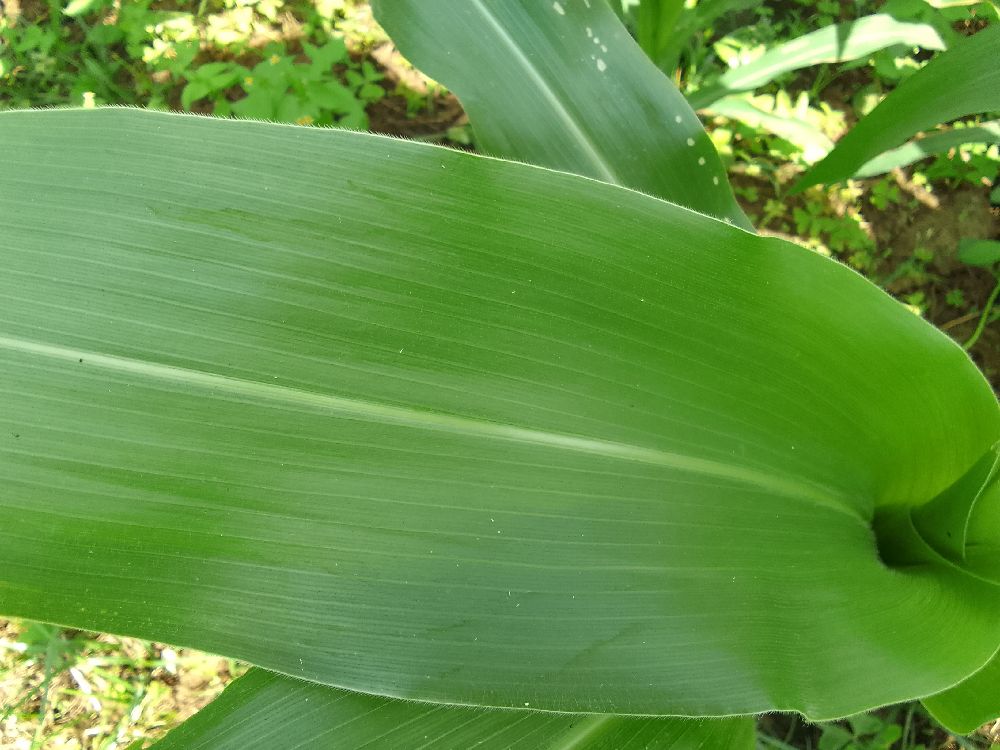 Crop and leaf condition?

maize, healthy
